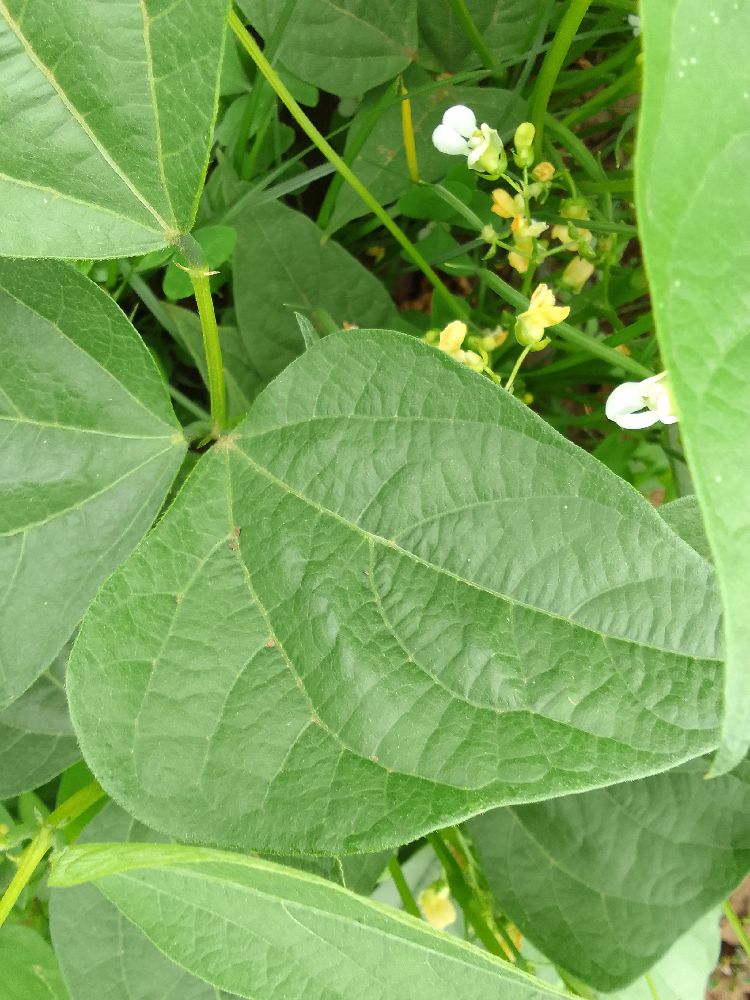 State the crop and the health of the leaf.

common bean, healthy
